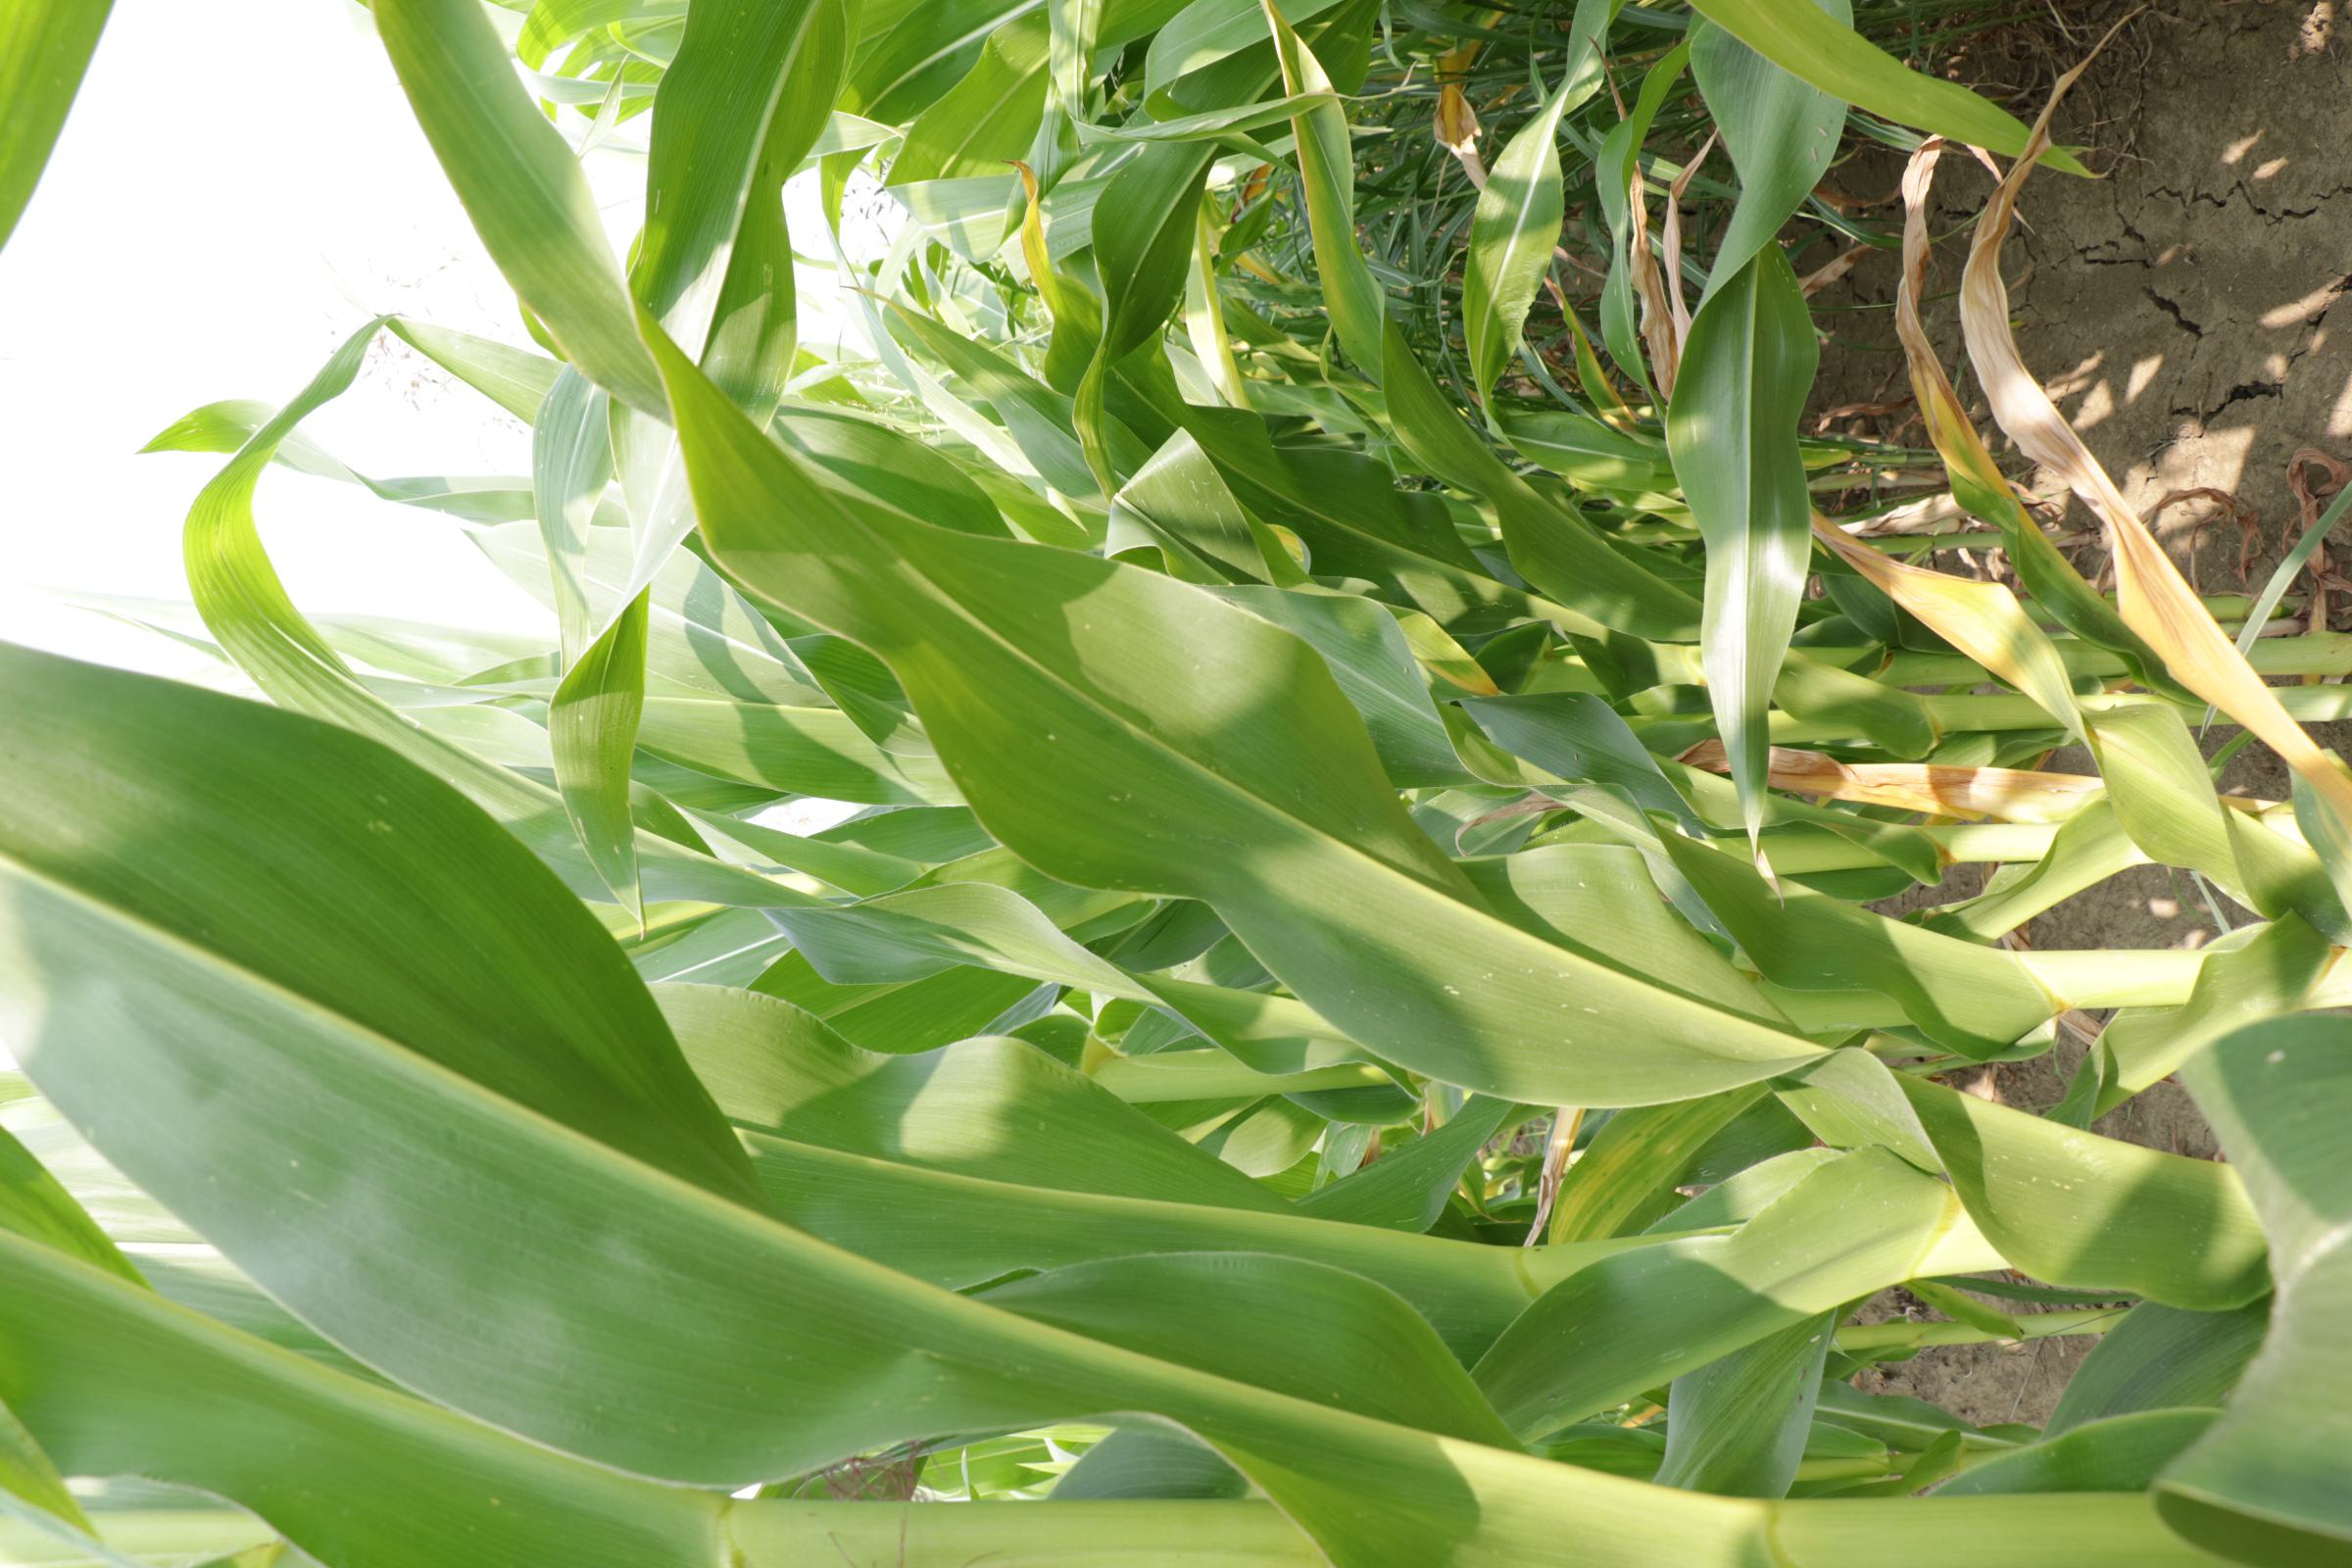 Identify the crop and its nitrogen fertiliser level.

maize, full nitrogen fertilisation
